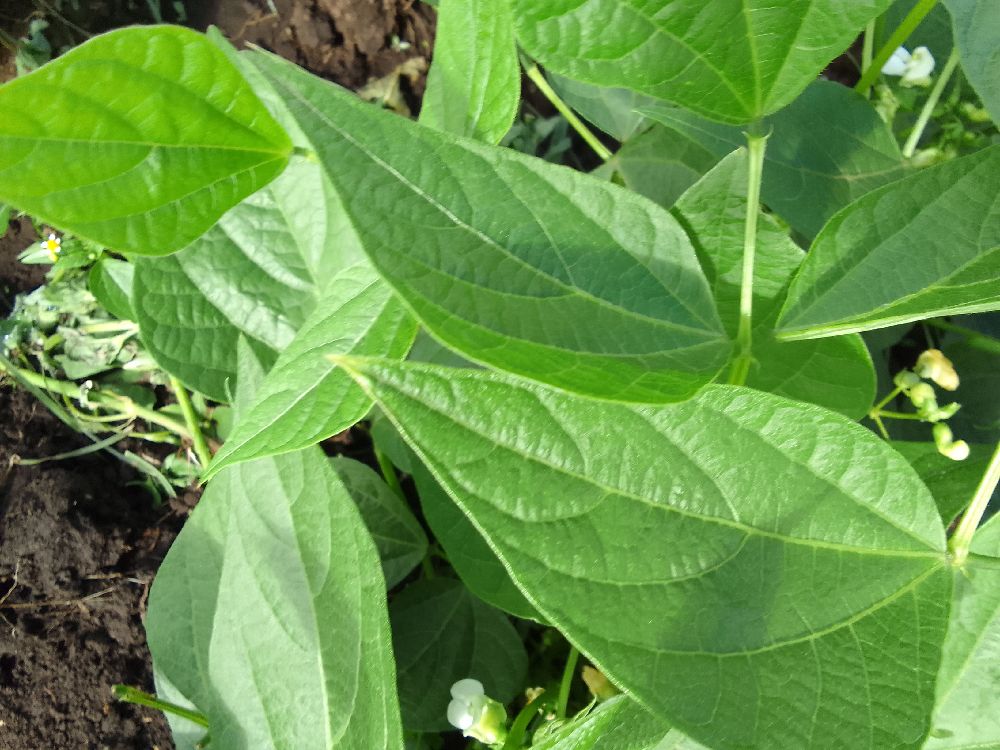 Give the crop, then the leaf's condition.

common bean, healthy
